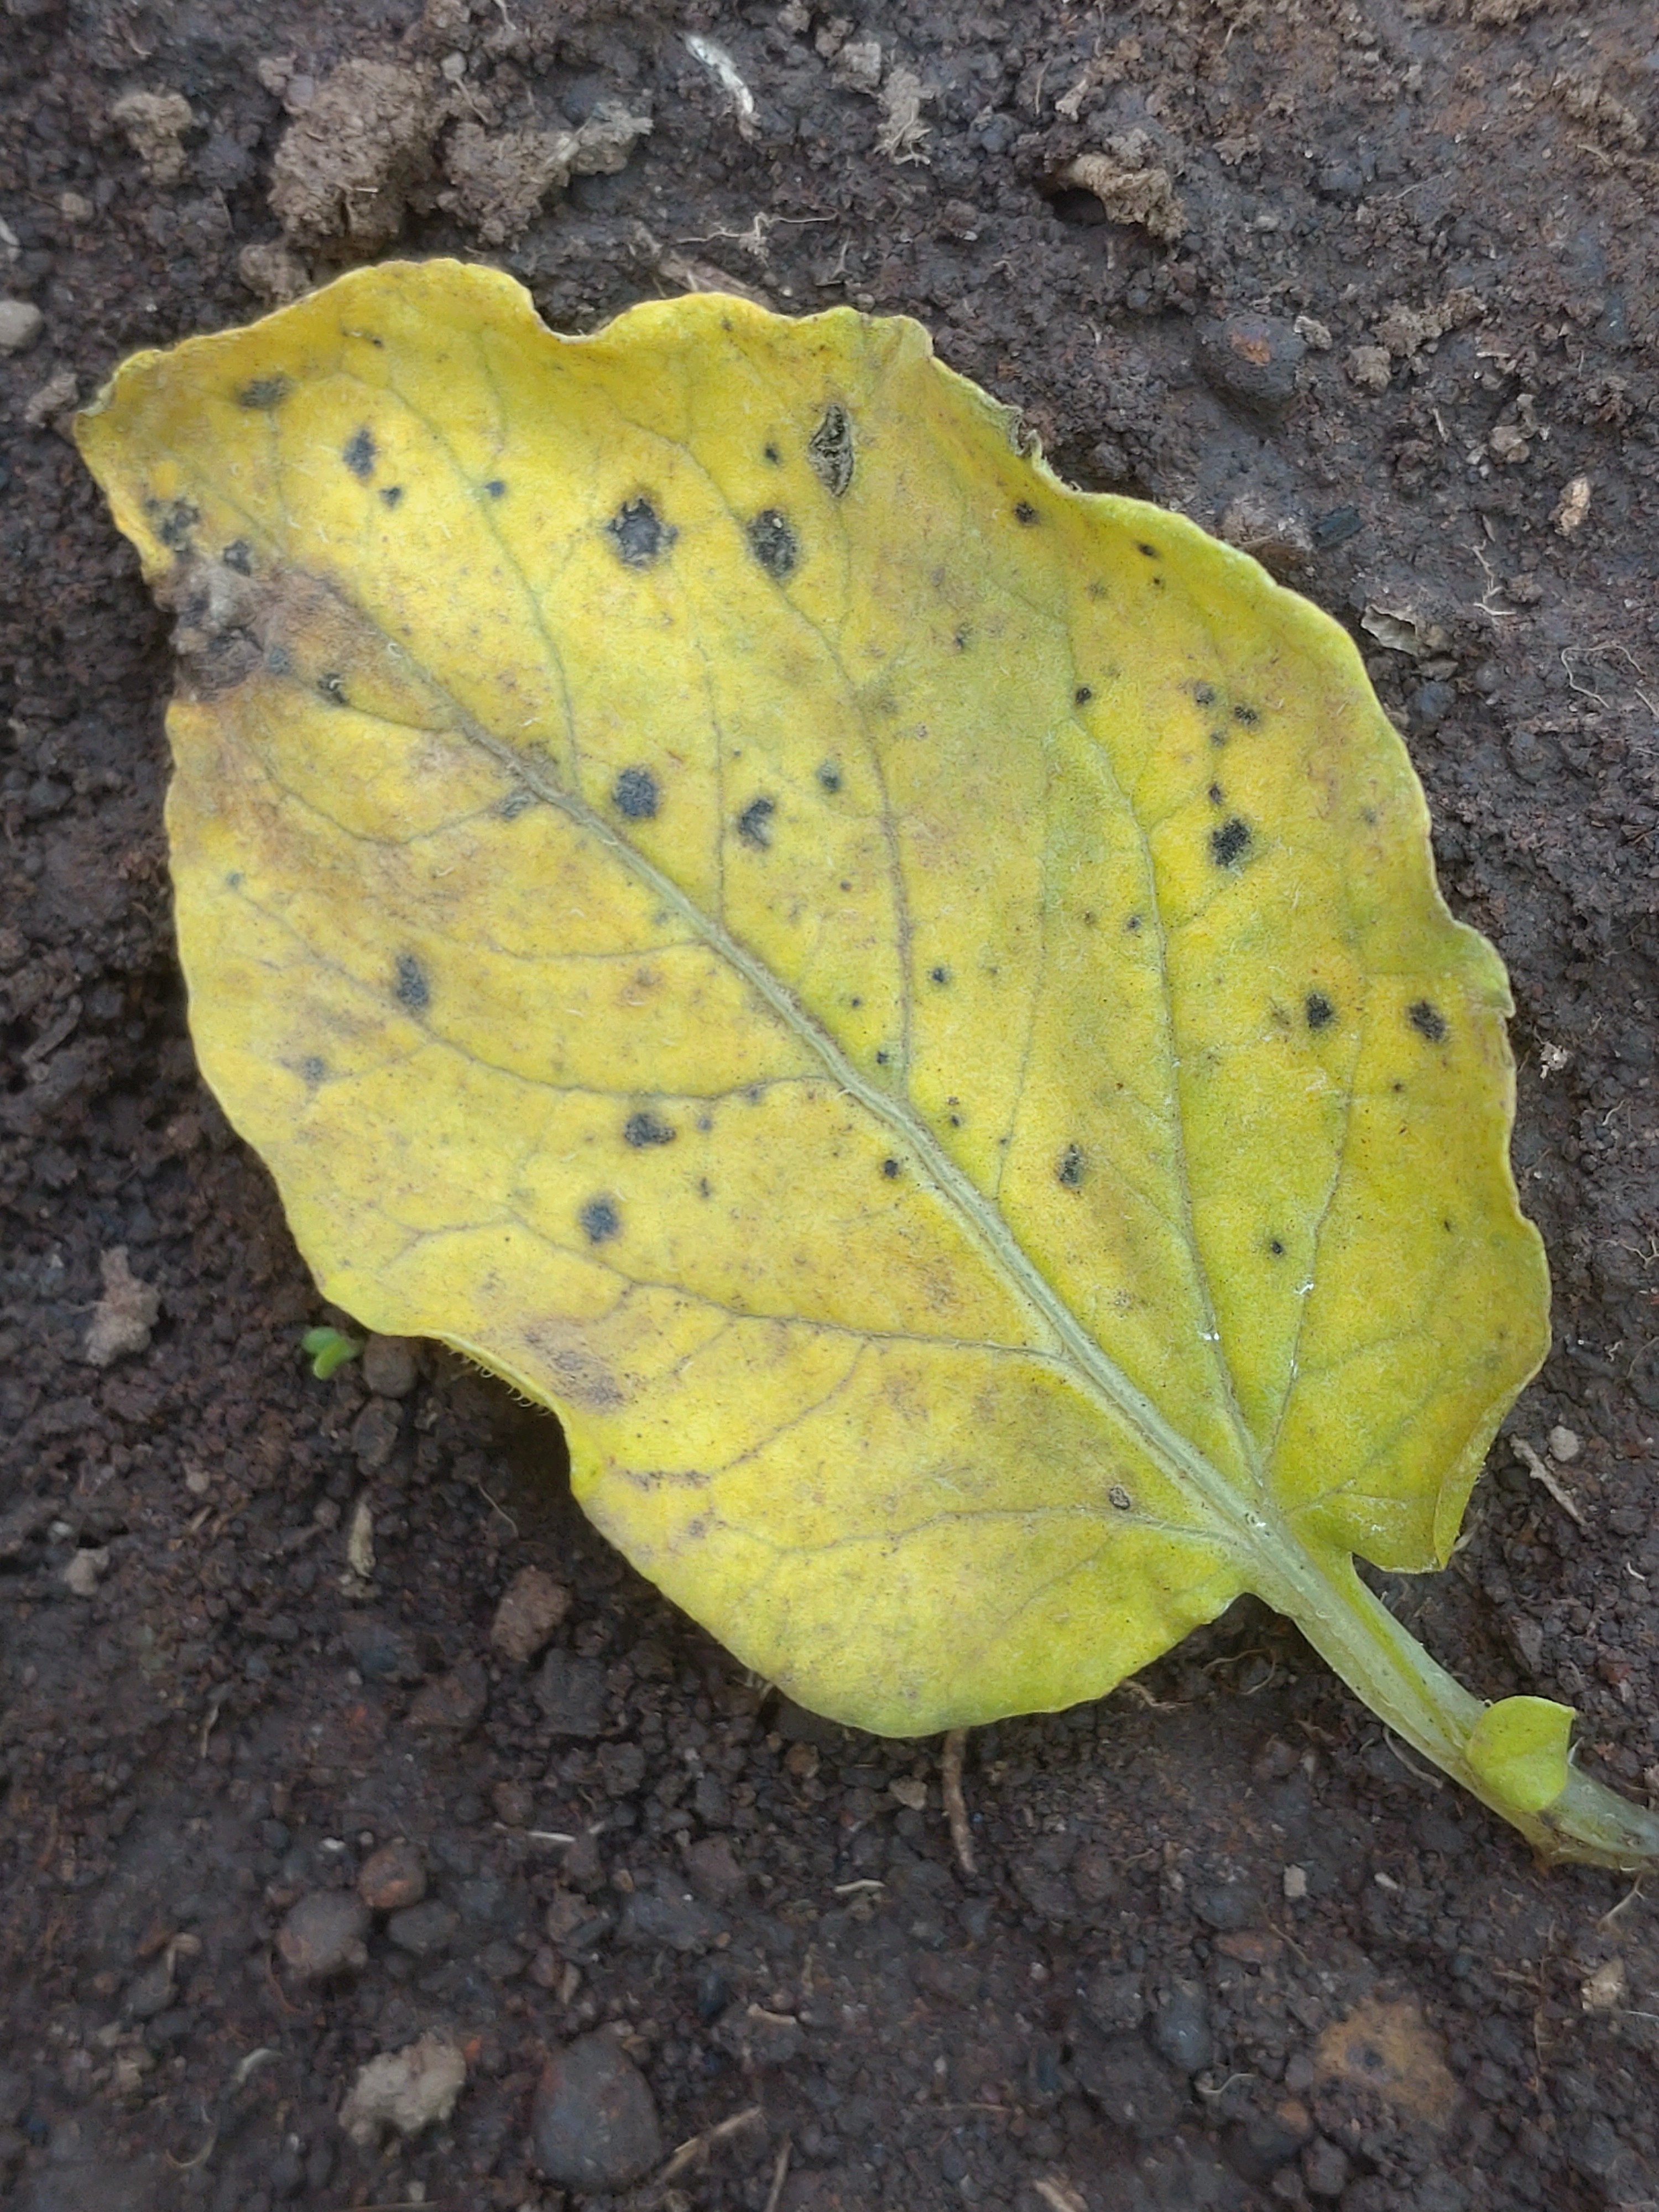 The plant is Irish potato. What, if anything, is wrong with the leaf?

late blight
